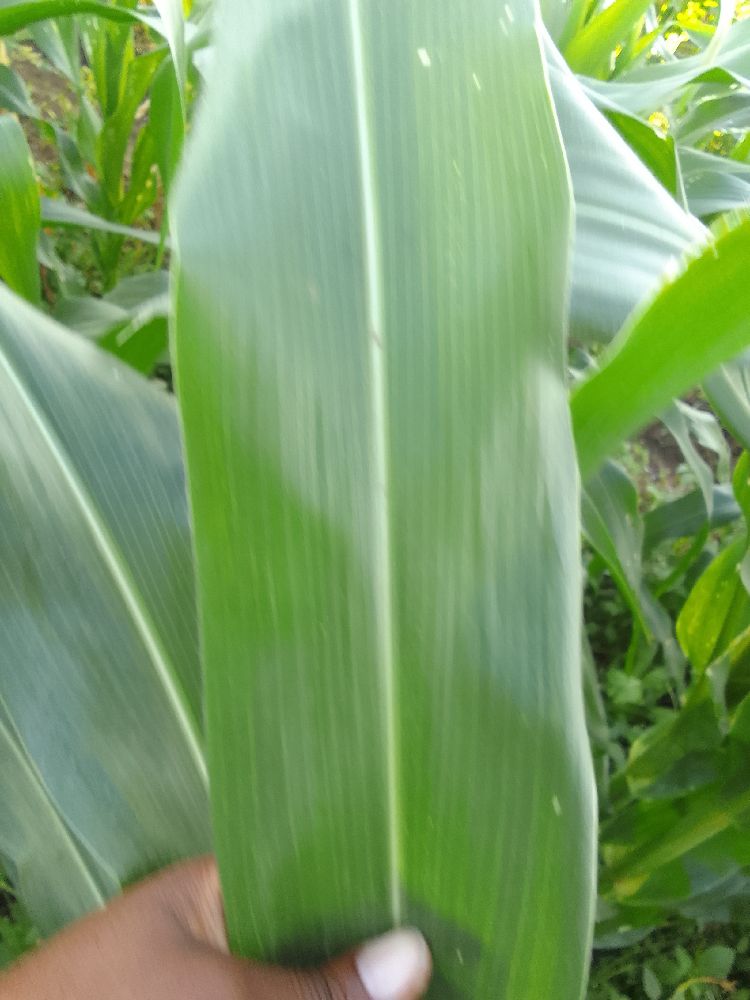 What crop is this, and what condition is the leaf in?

maize, healthy
